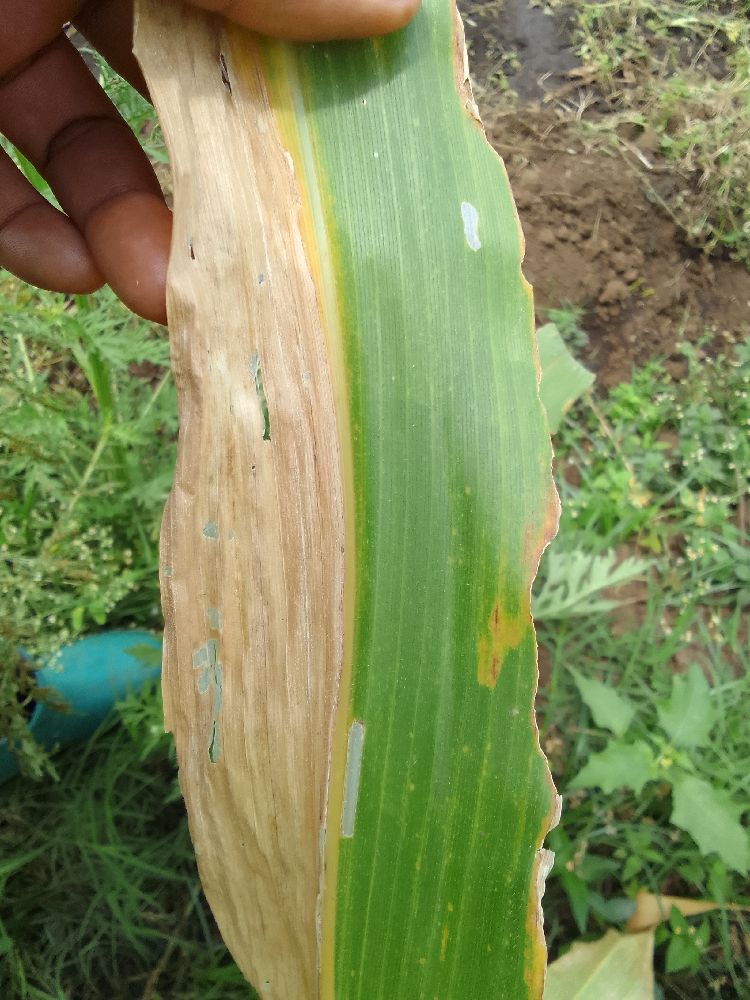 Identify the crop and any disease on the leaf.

maize, maize lethal necrosis
